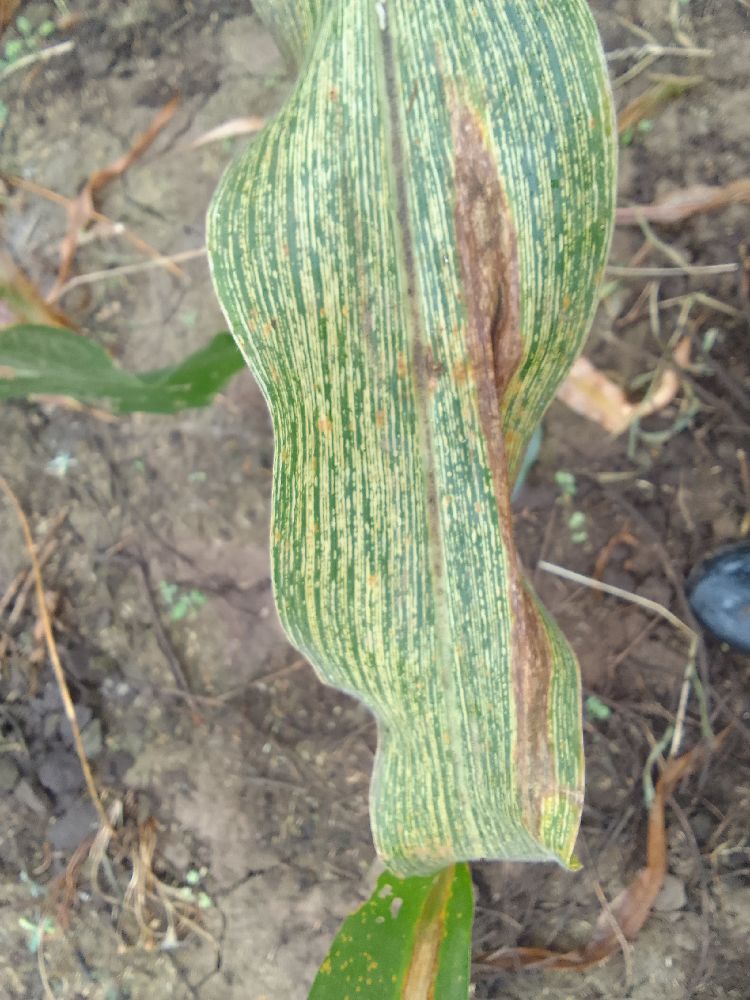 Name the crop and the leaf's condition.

maize, maize streak virus
